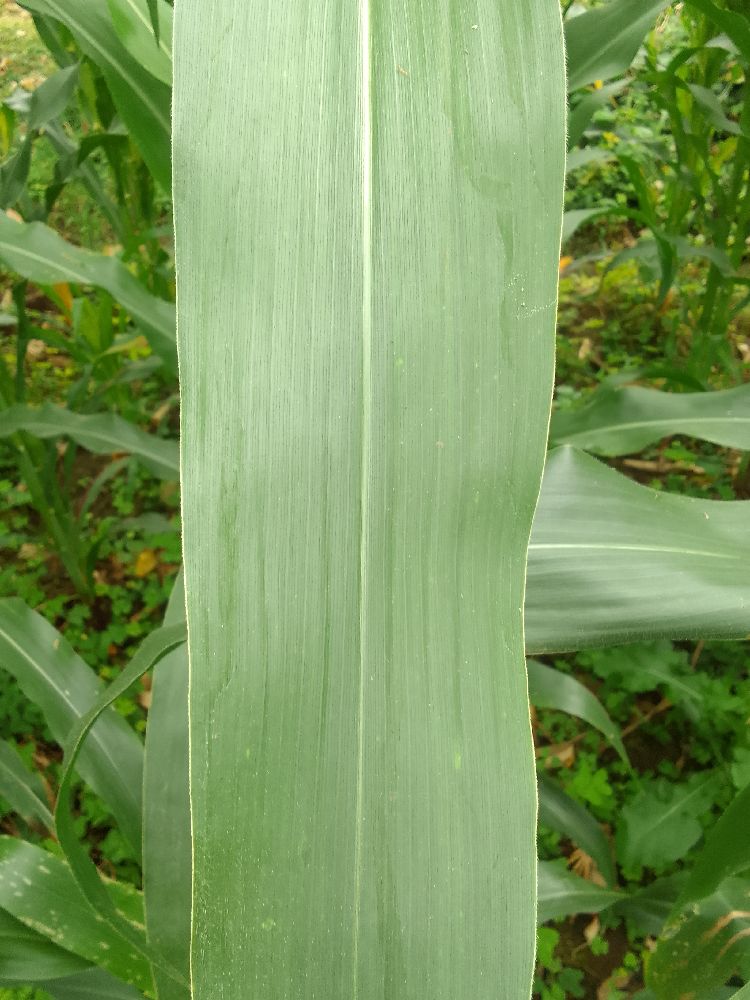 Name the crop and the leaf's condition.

maize, healthy
